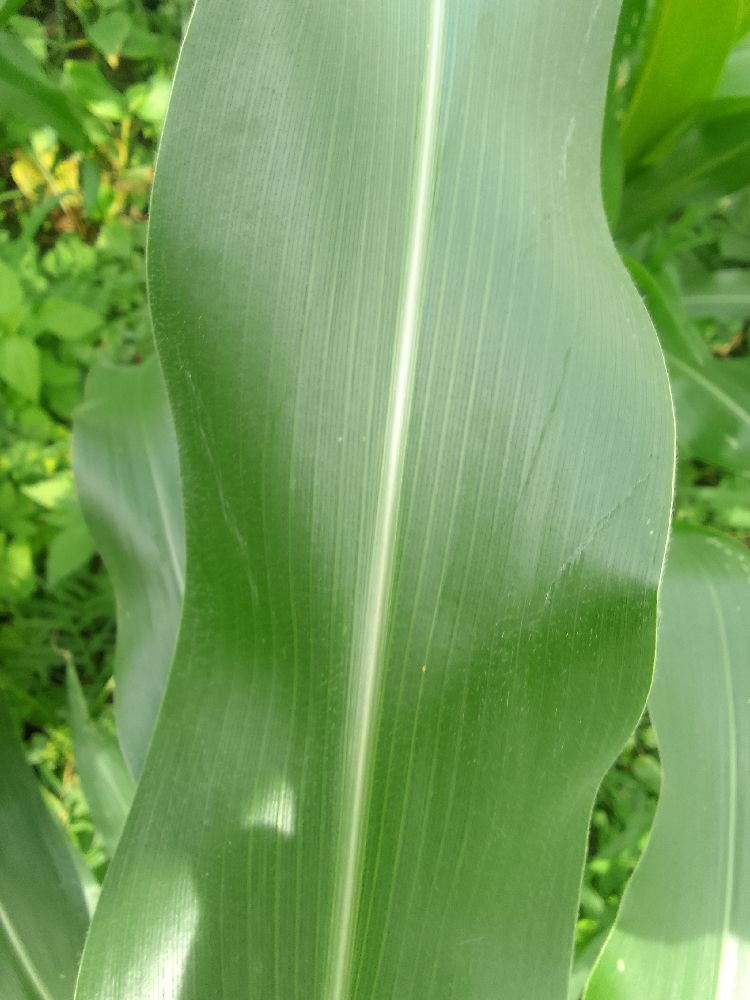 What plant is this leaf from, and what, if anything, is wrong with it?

maize, healthy
